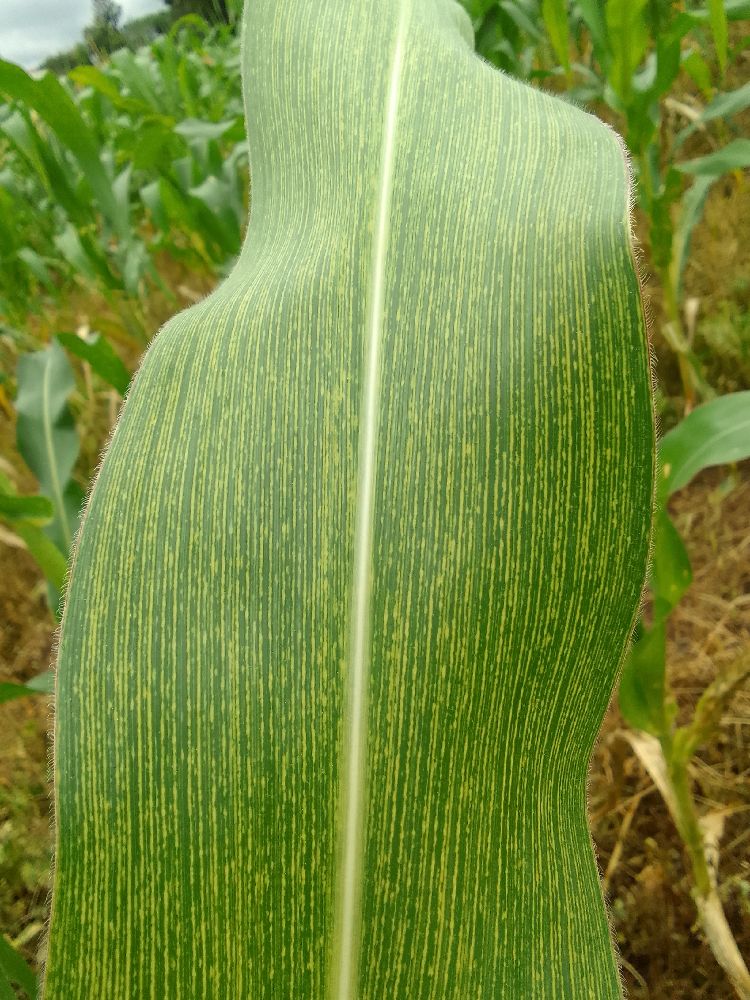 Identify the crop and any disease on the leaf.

maize, maize streak virus
